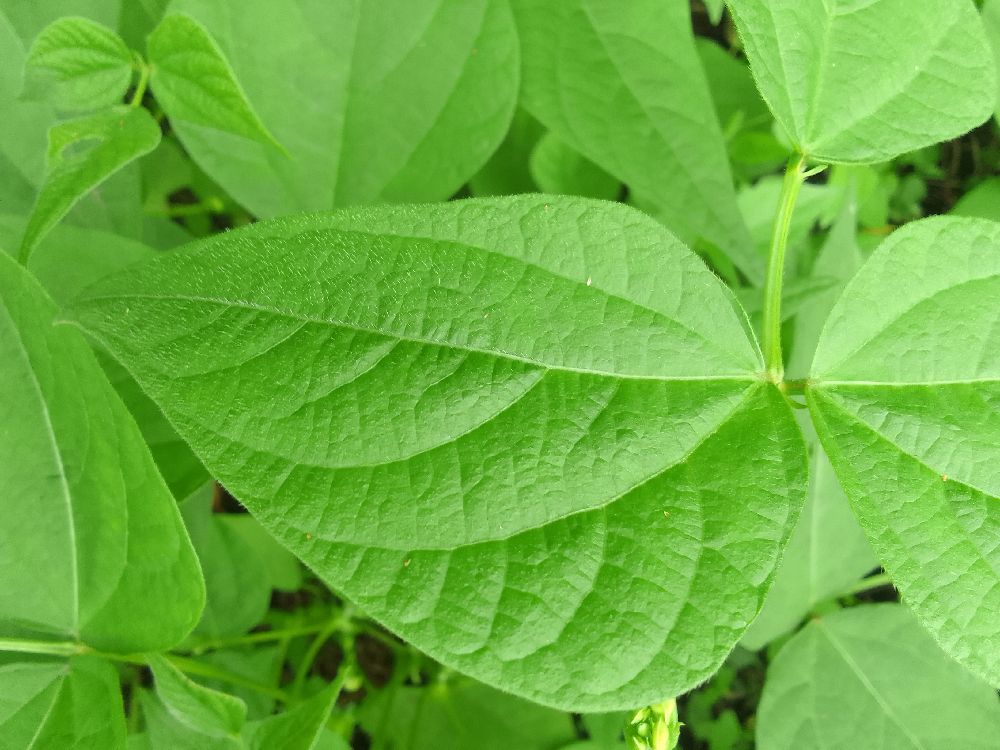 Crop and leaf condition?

common bean, healthy
